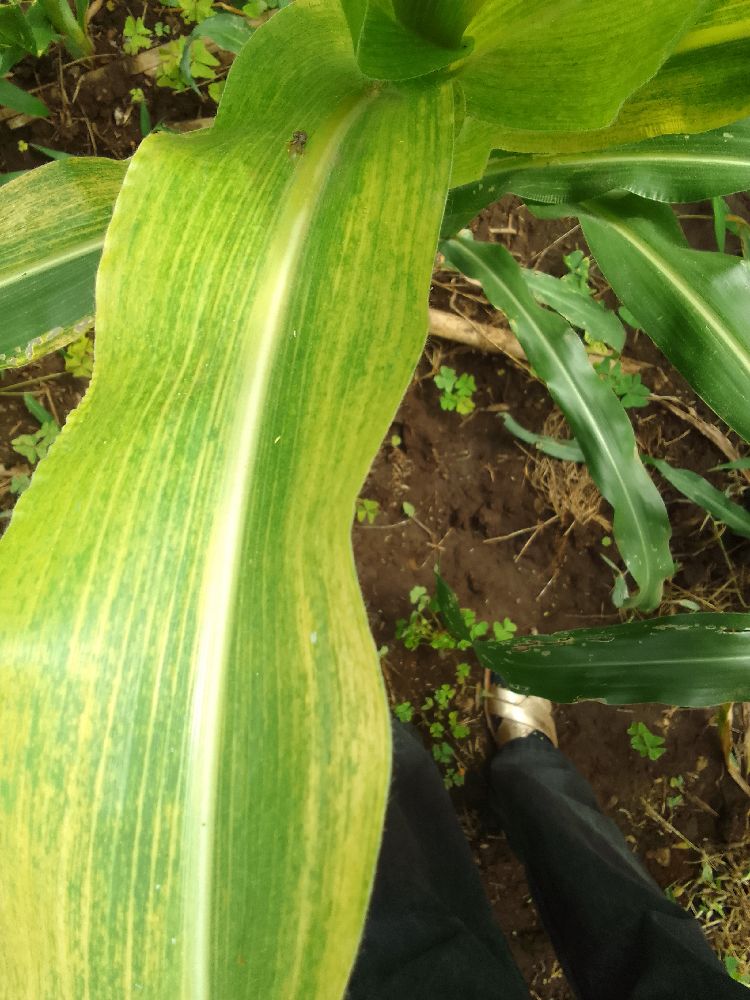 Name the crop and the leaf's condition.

maize, maize lethal necrosis
